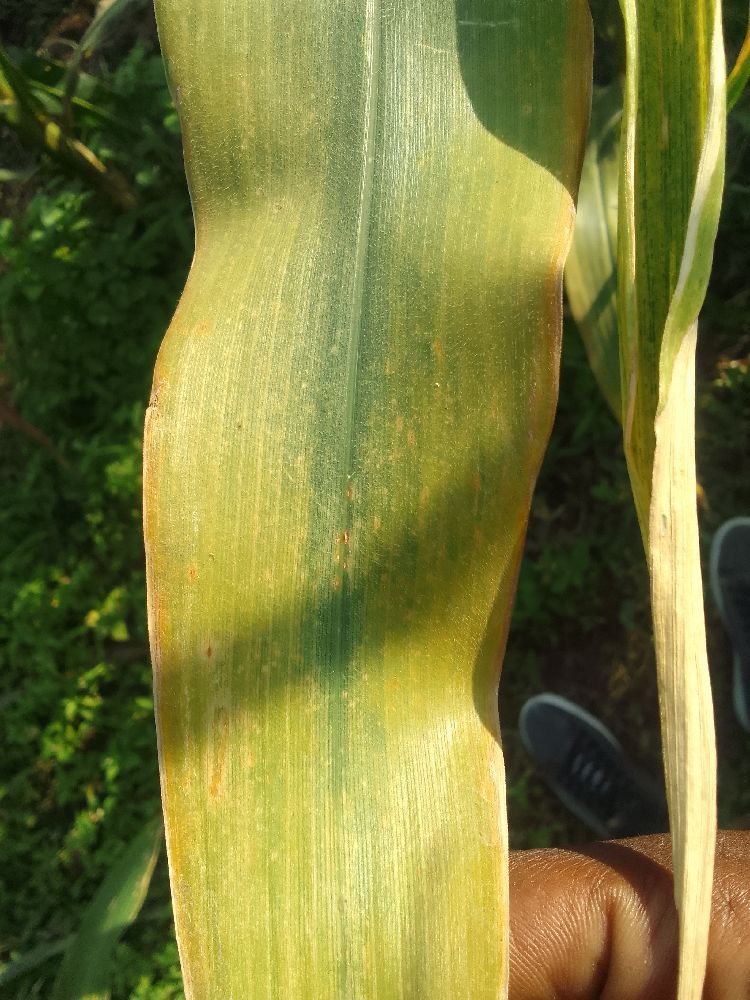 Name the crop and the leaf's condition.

maize, maize lethal necrosis
